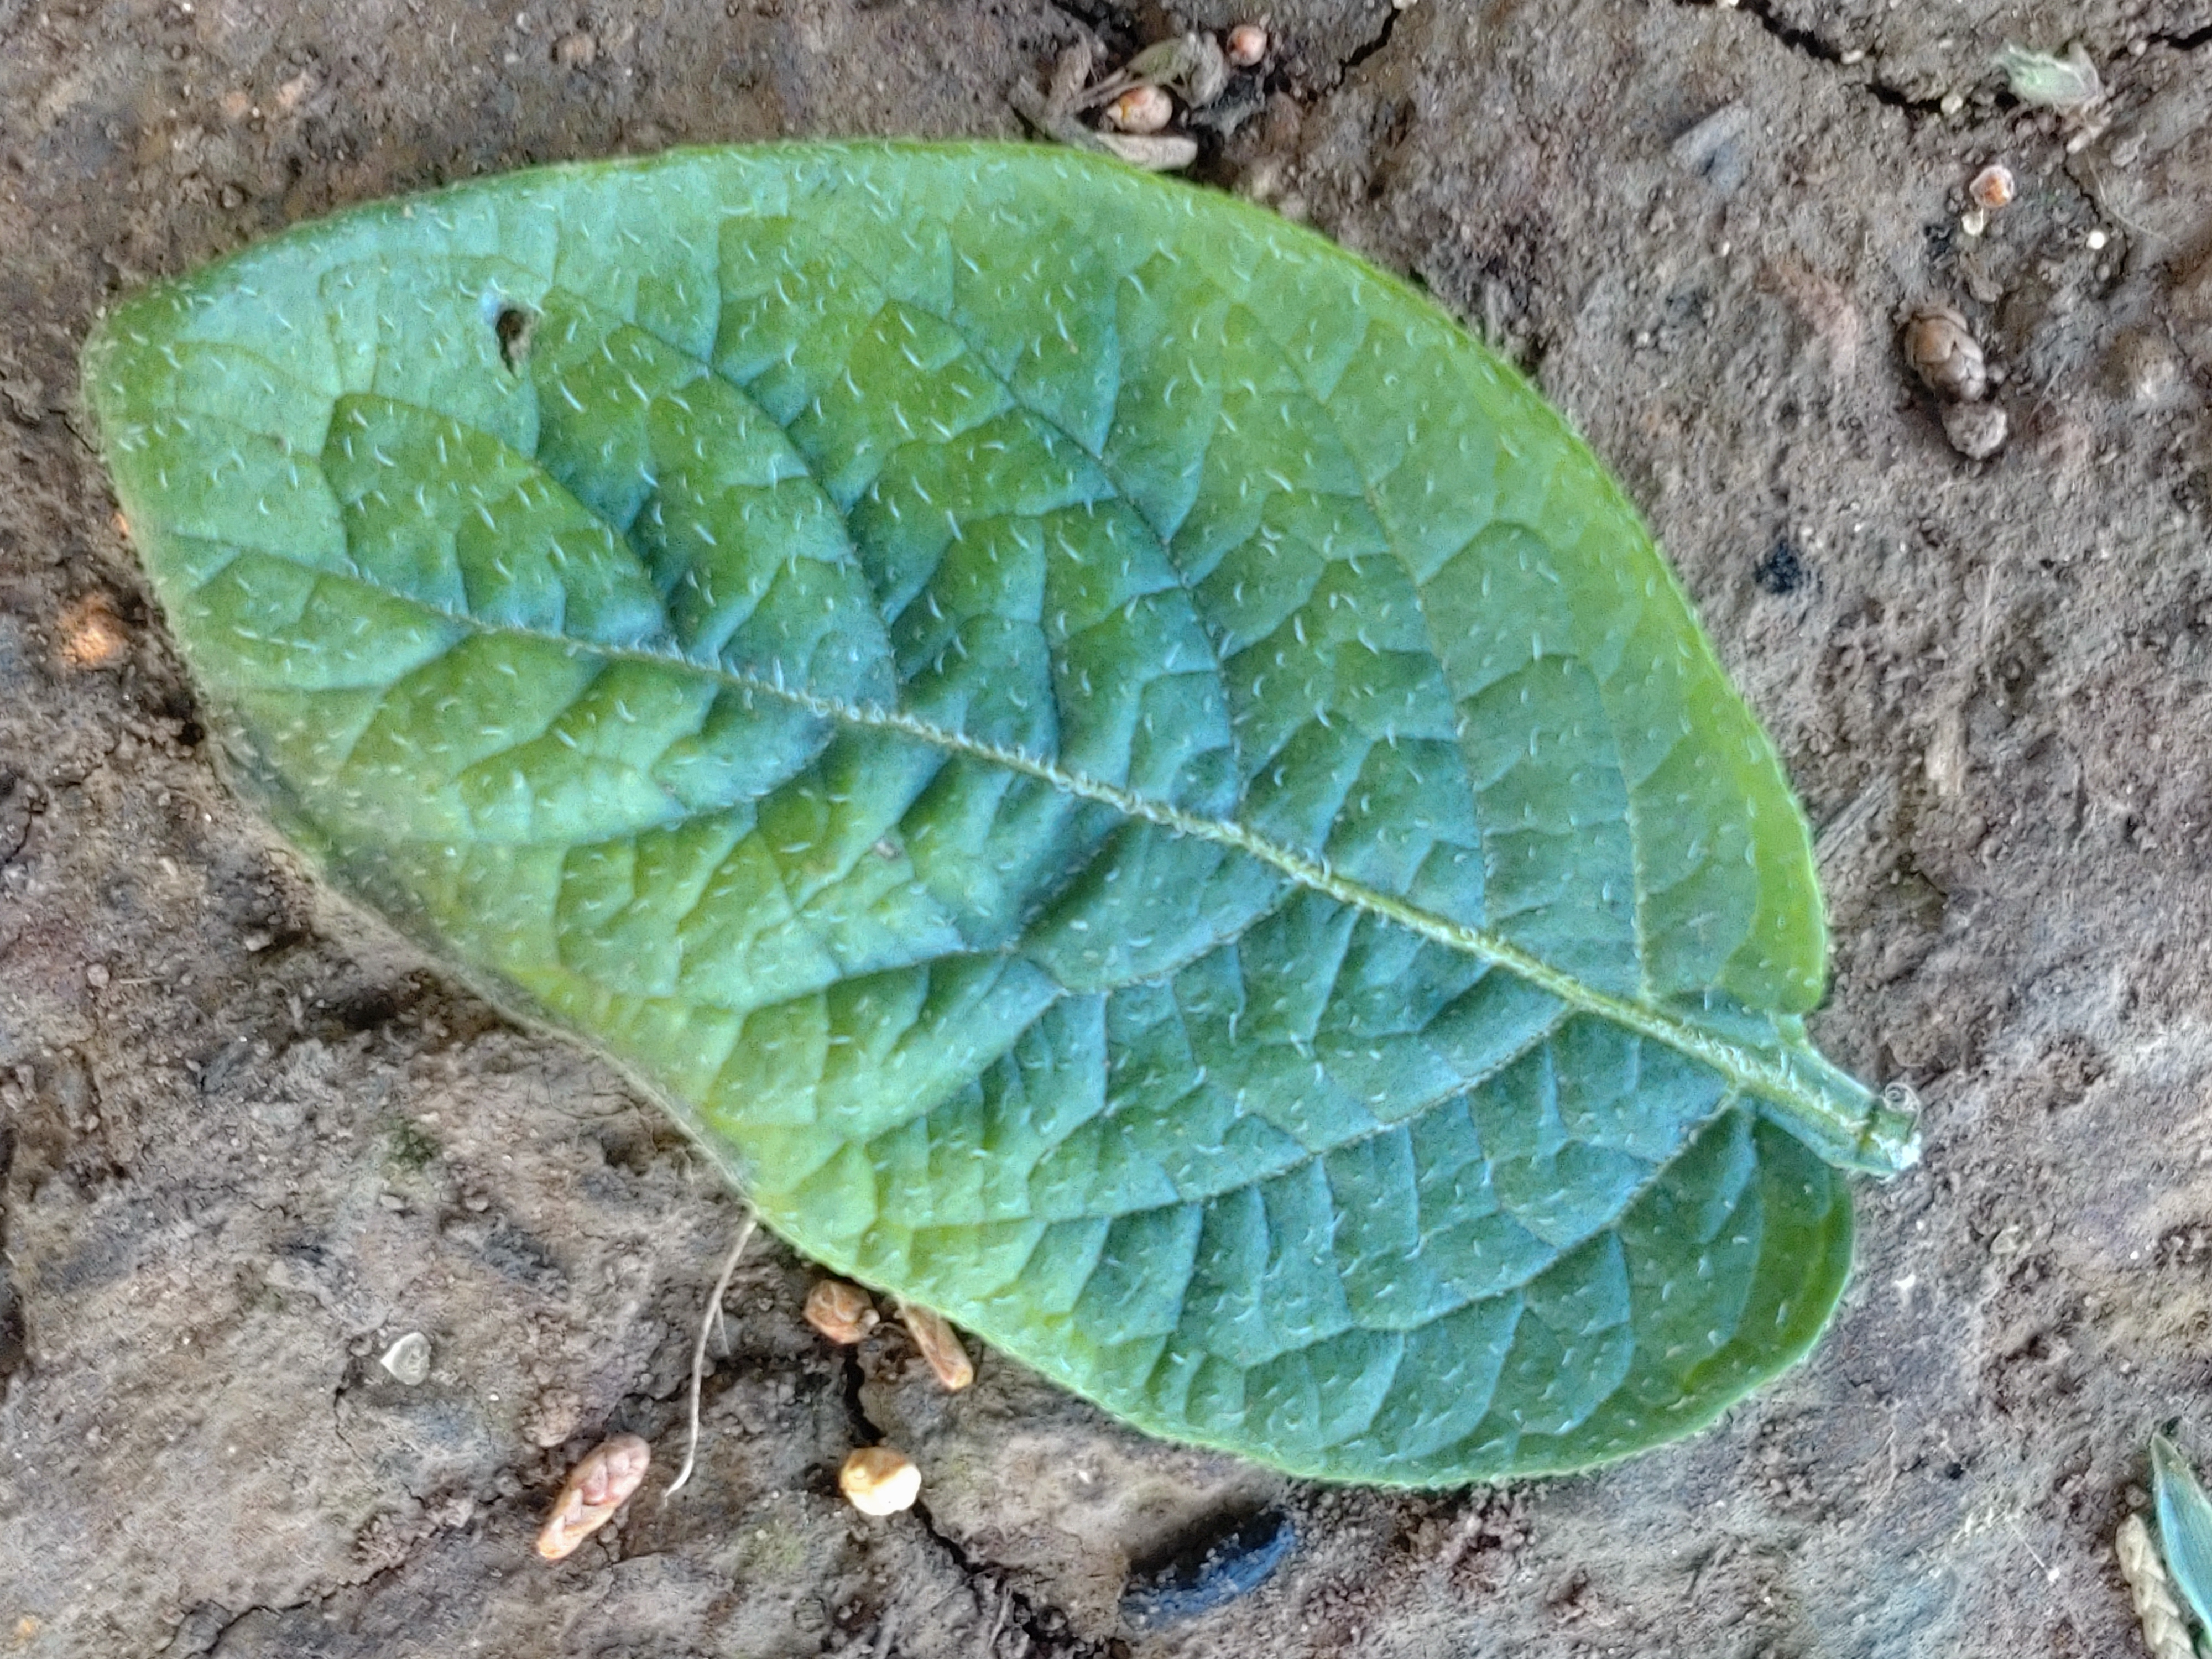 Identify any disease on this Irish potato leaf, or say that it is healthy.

early blight
